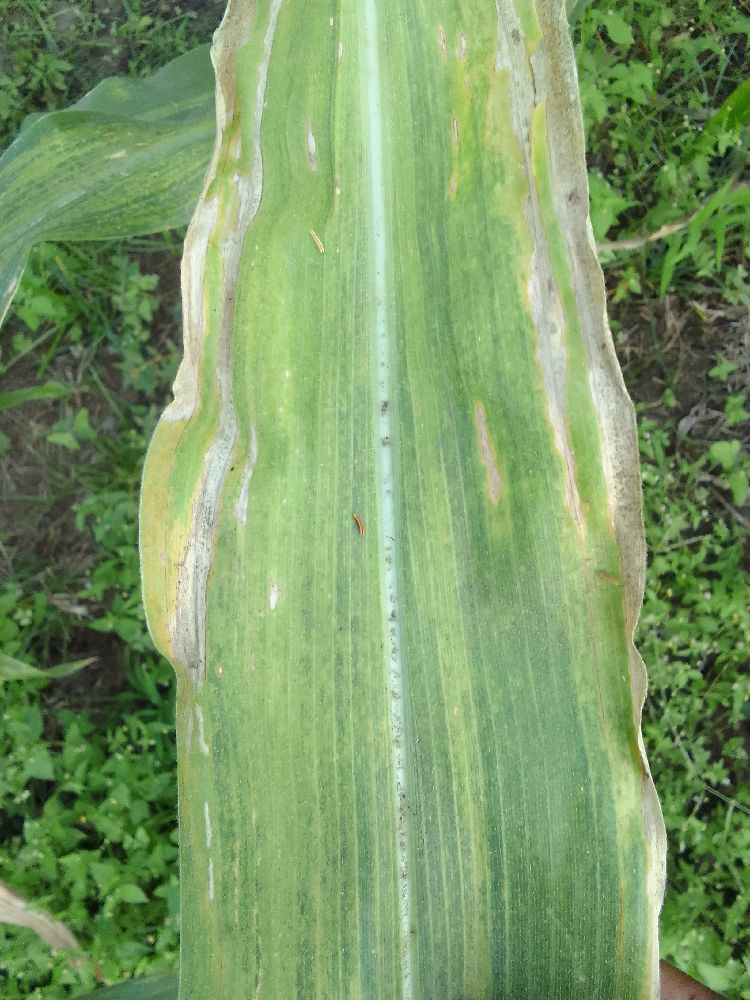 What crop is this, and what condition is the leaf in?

maize, maize lethal necrosis
